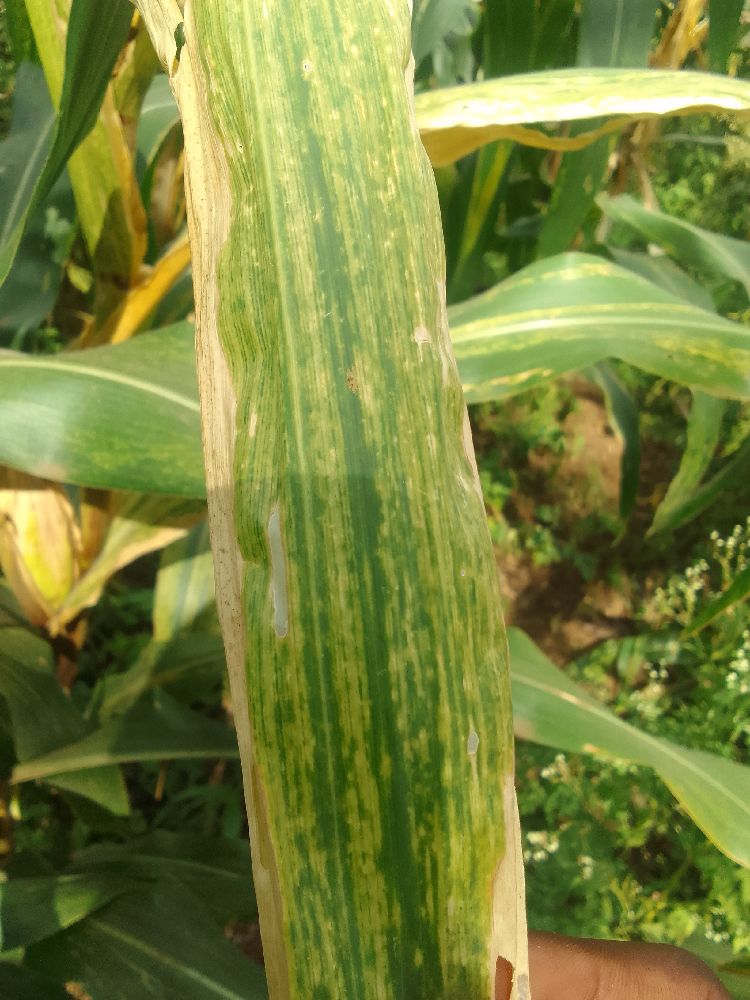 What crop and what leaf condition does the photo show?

maize, maize lethal necrosis
